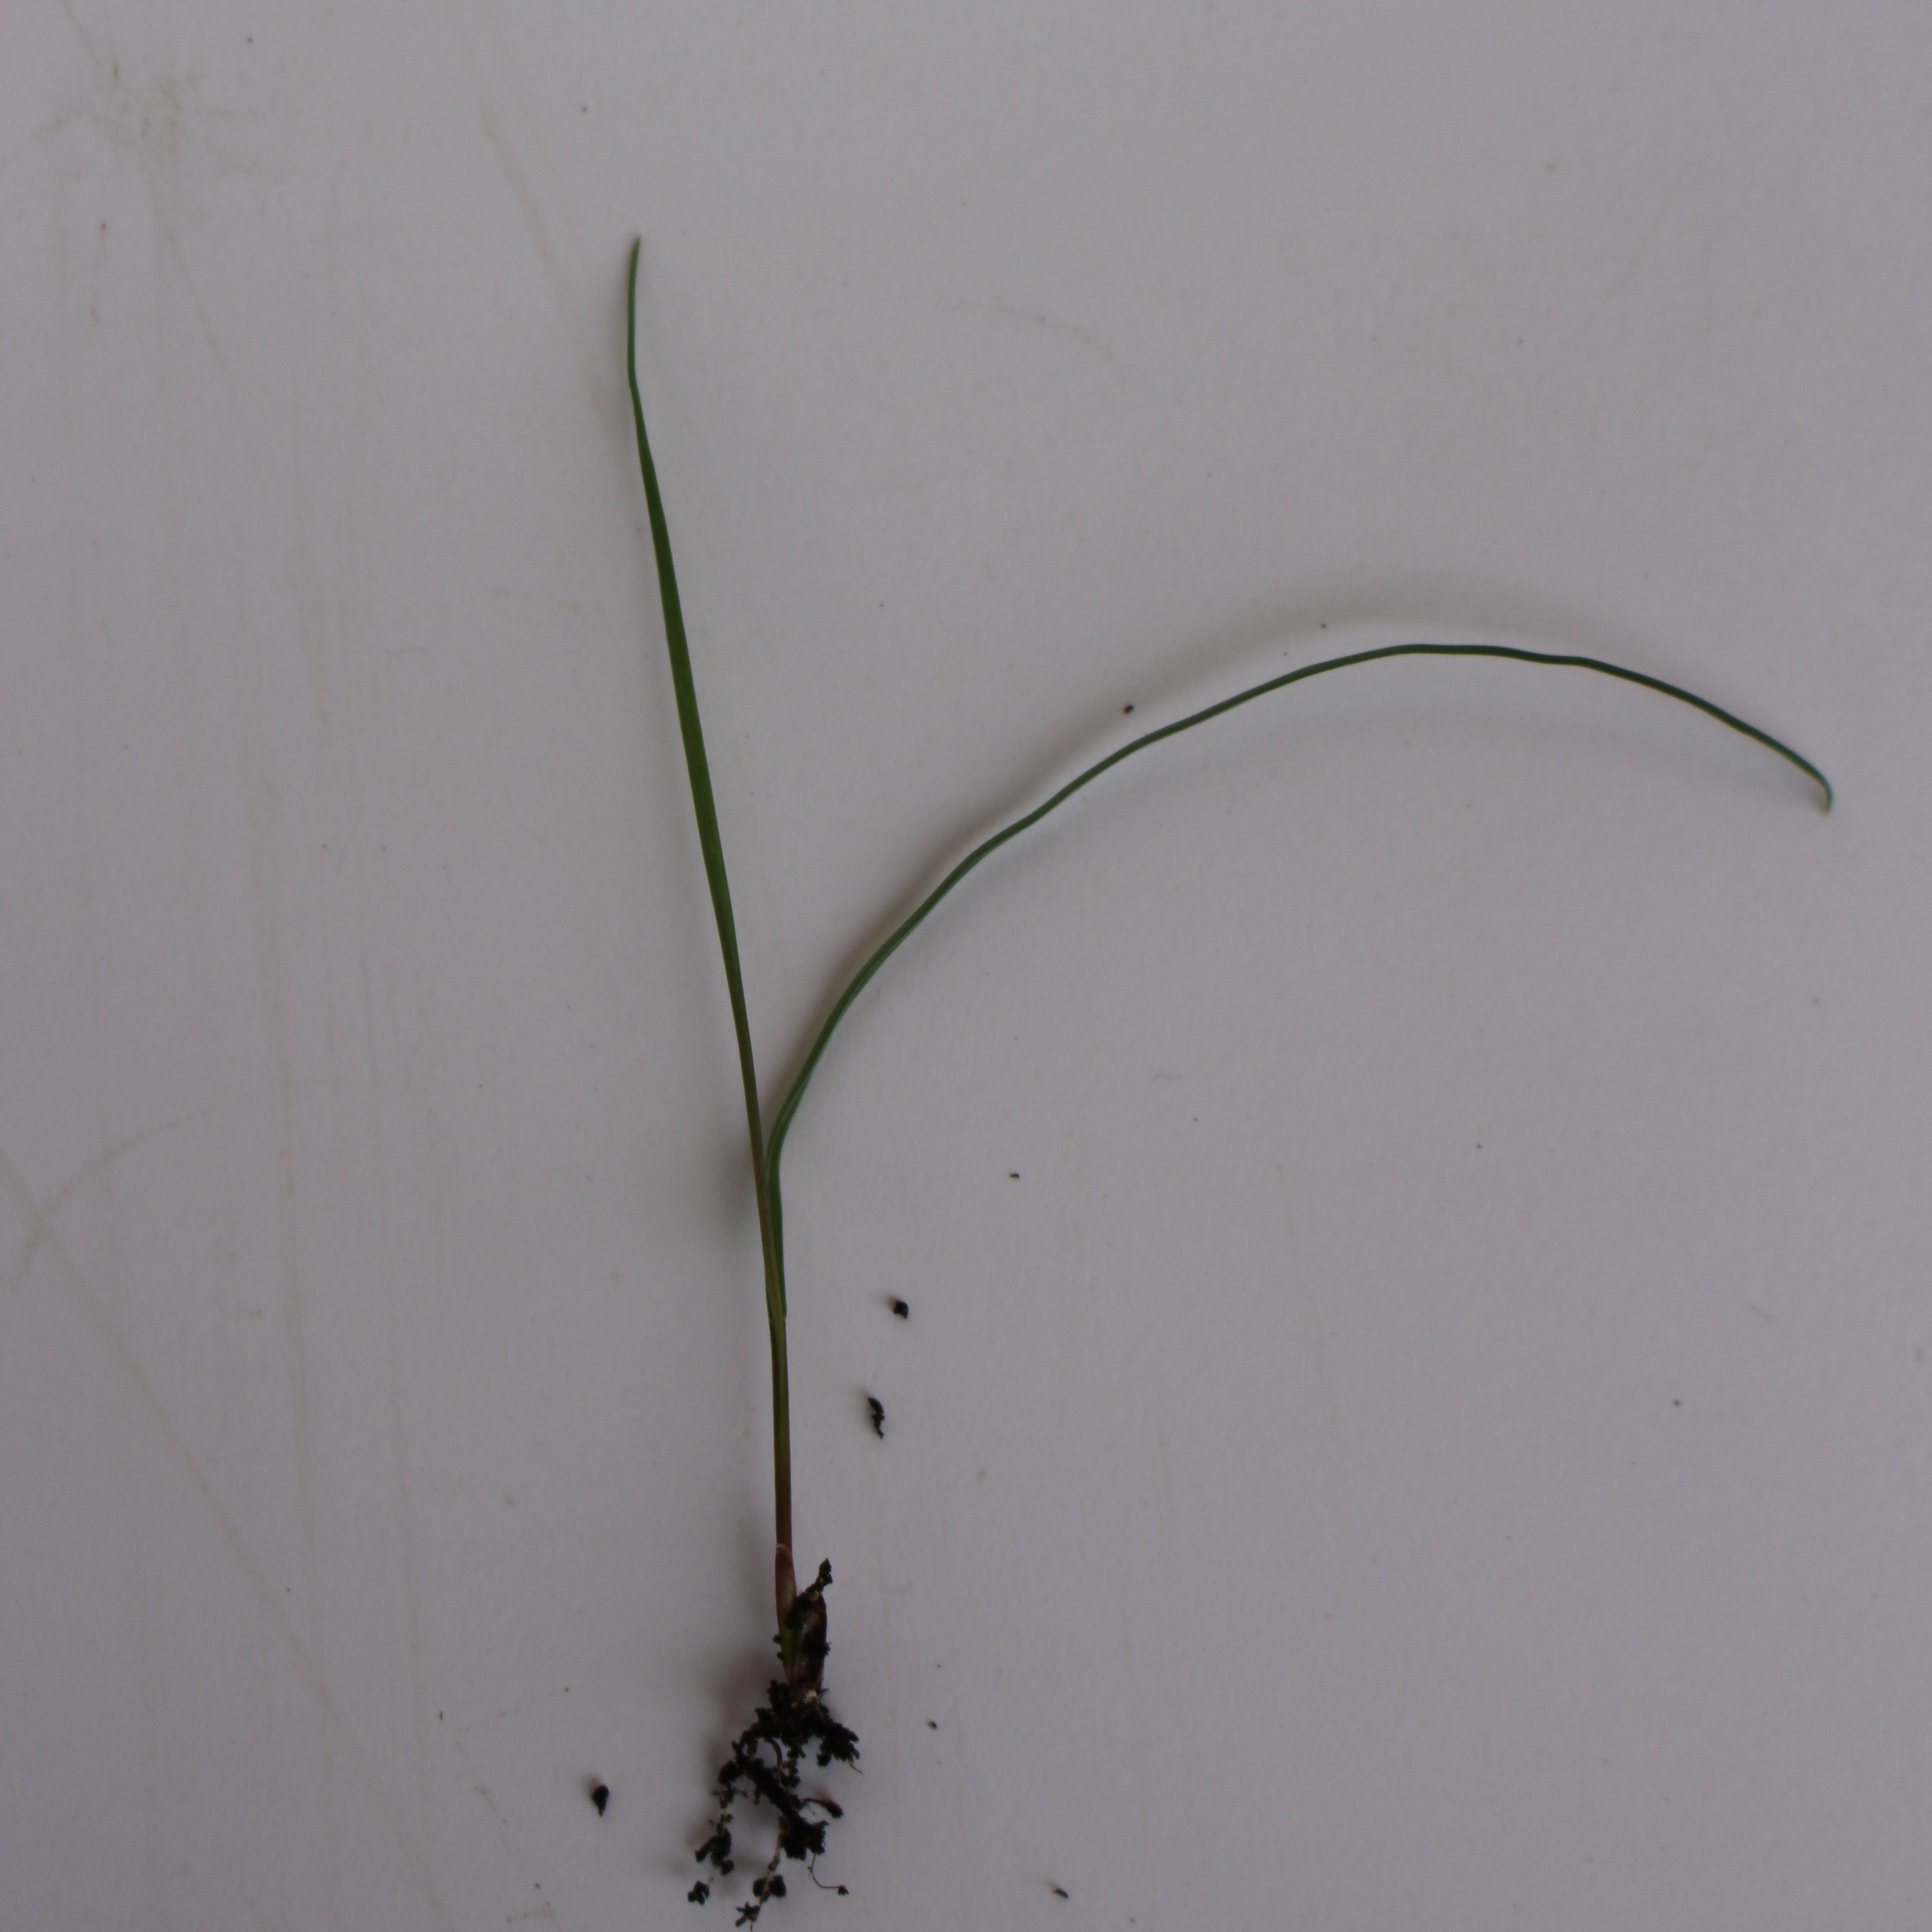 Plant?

Lolium multiflorum
